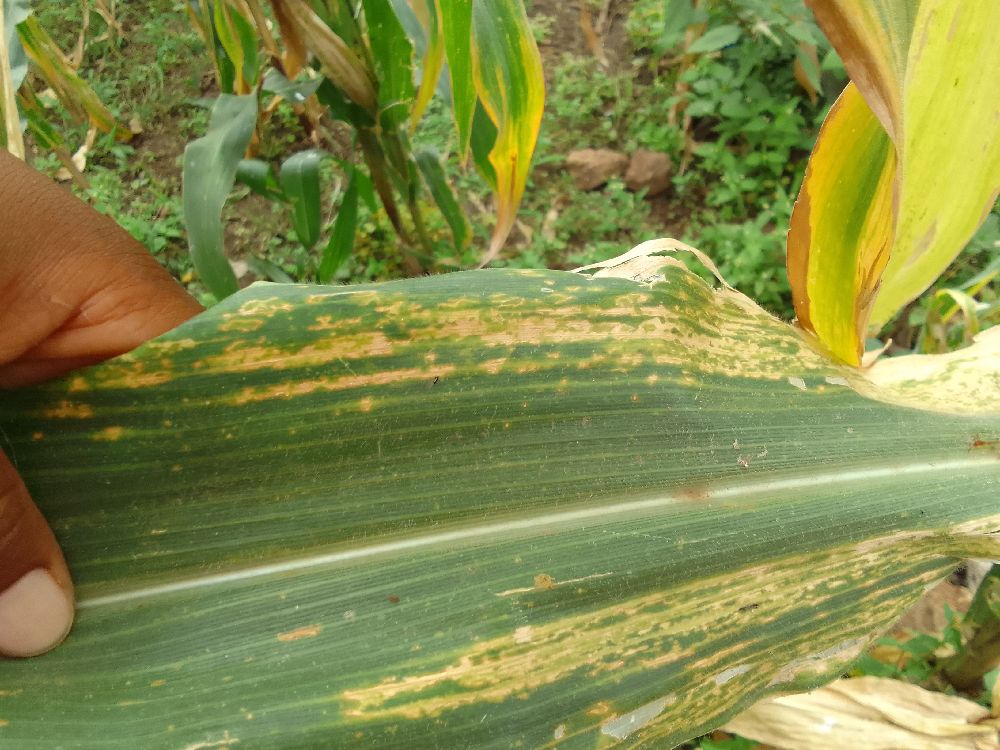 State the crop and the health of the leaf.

maize, maize lethal necrosis
